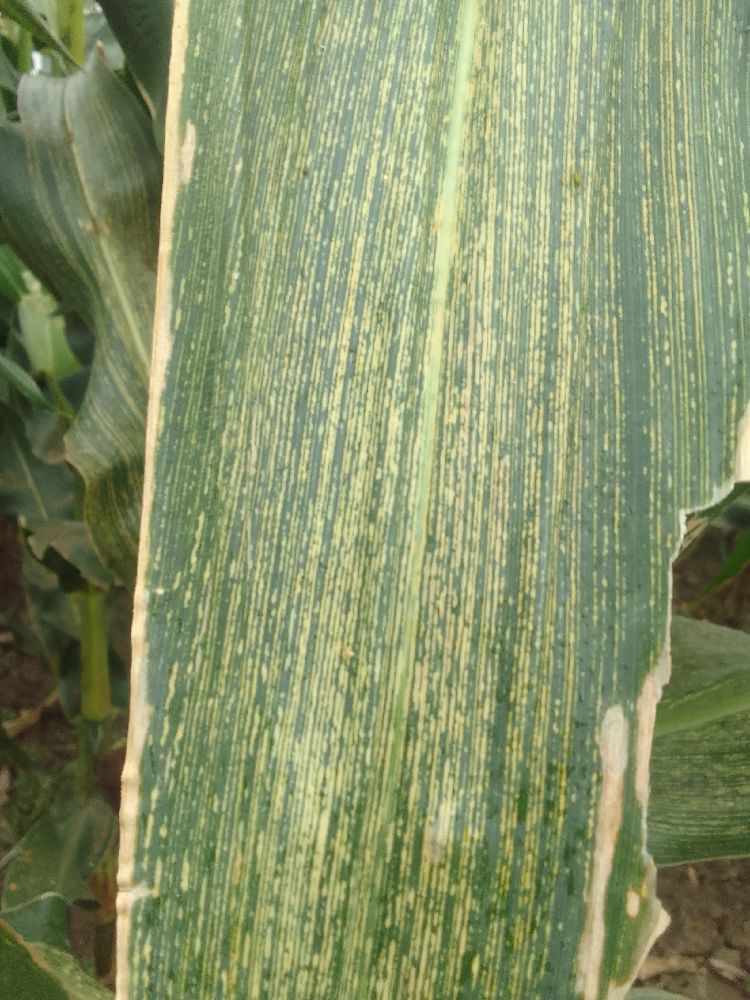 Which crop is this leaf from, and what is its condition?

maize, maize streak virus
